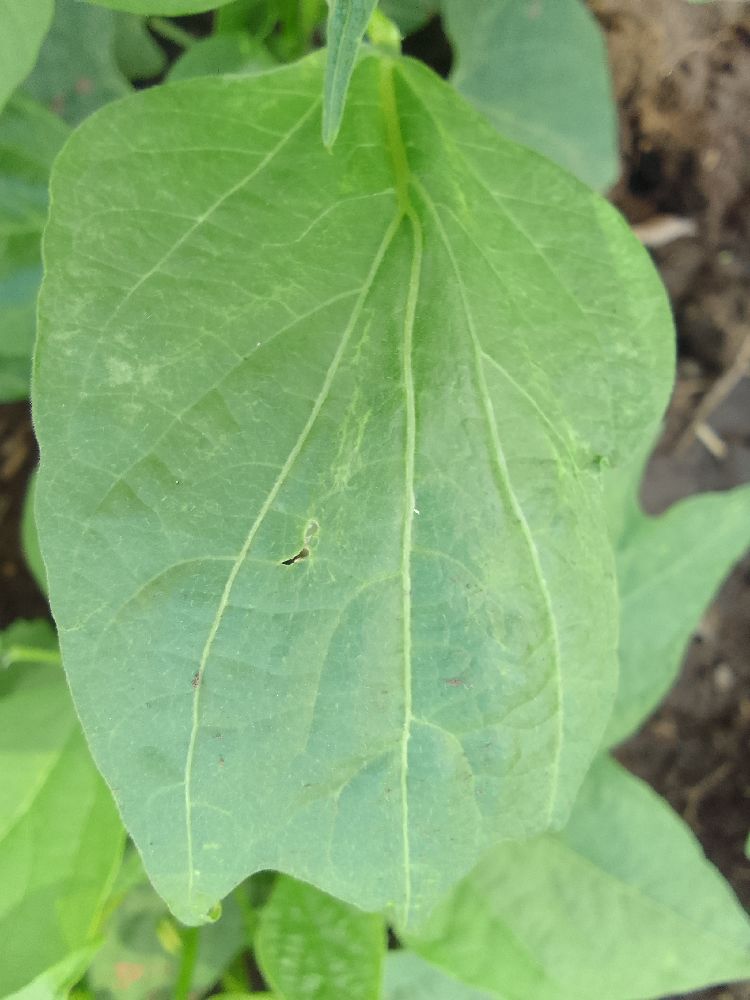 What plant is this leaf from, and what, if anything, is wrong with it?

common bean, healthy
